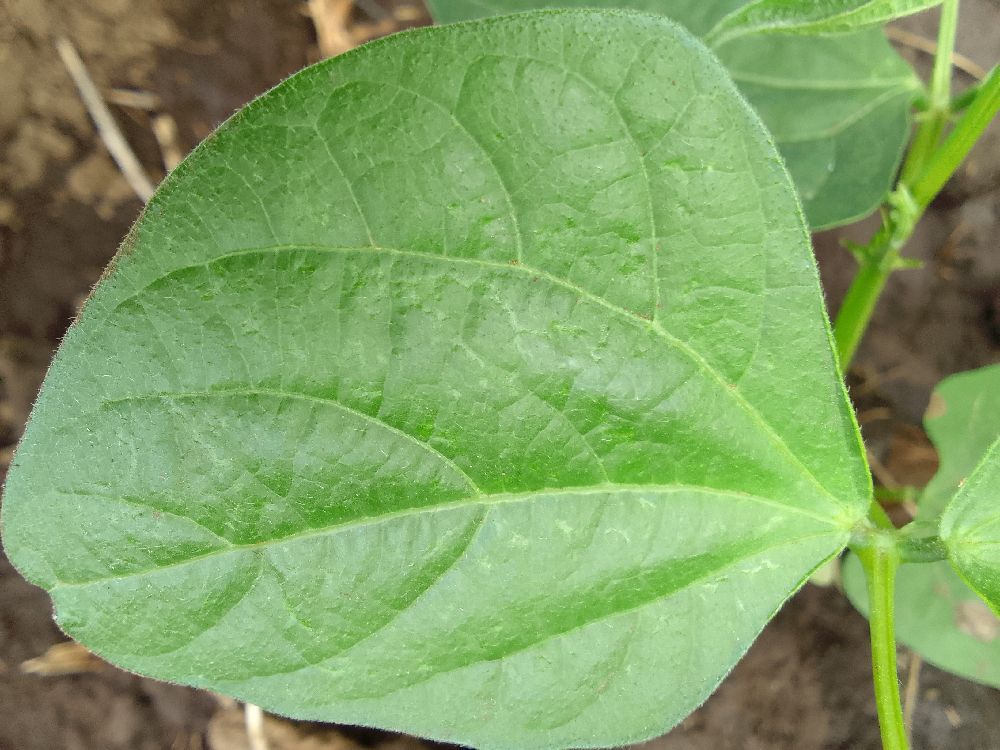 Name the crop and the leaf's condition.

common bean, healthy
